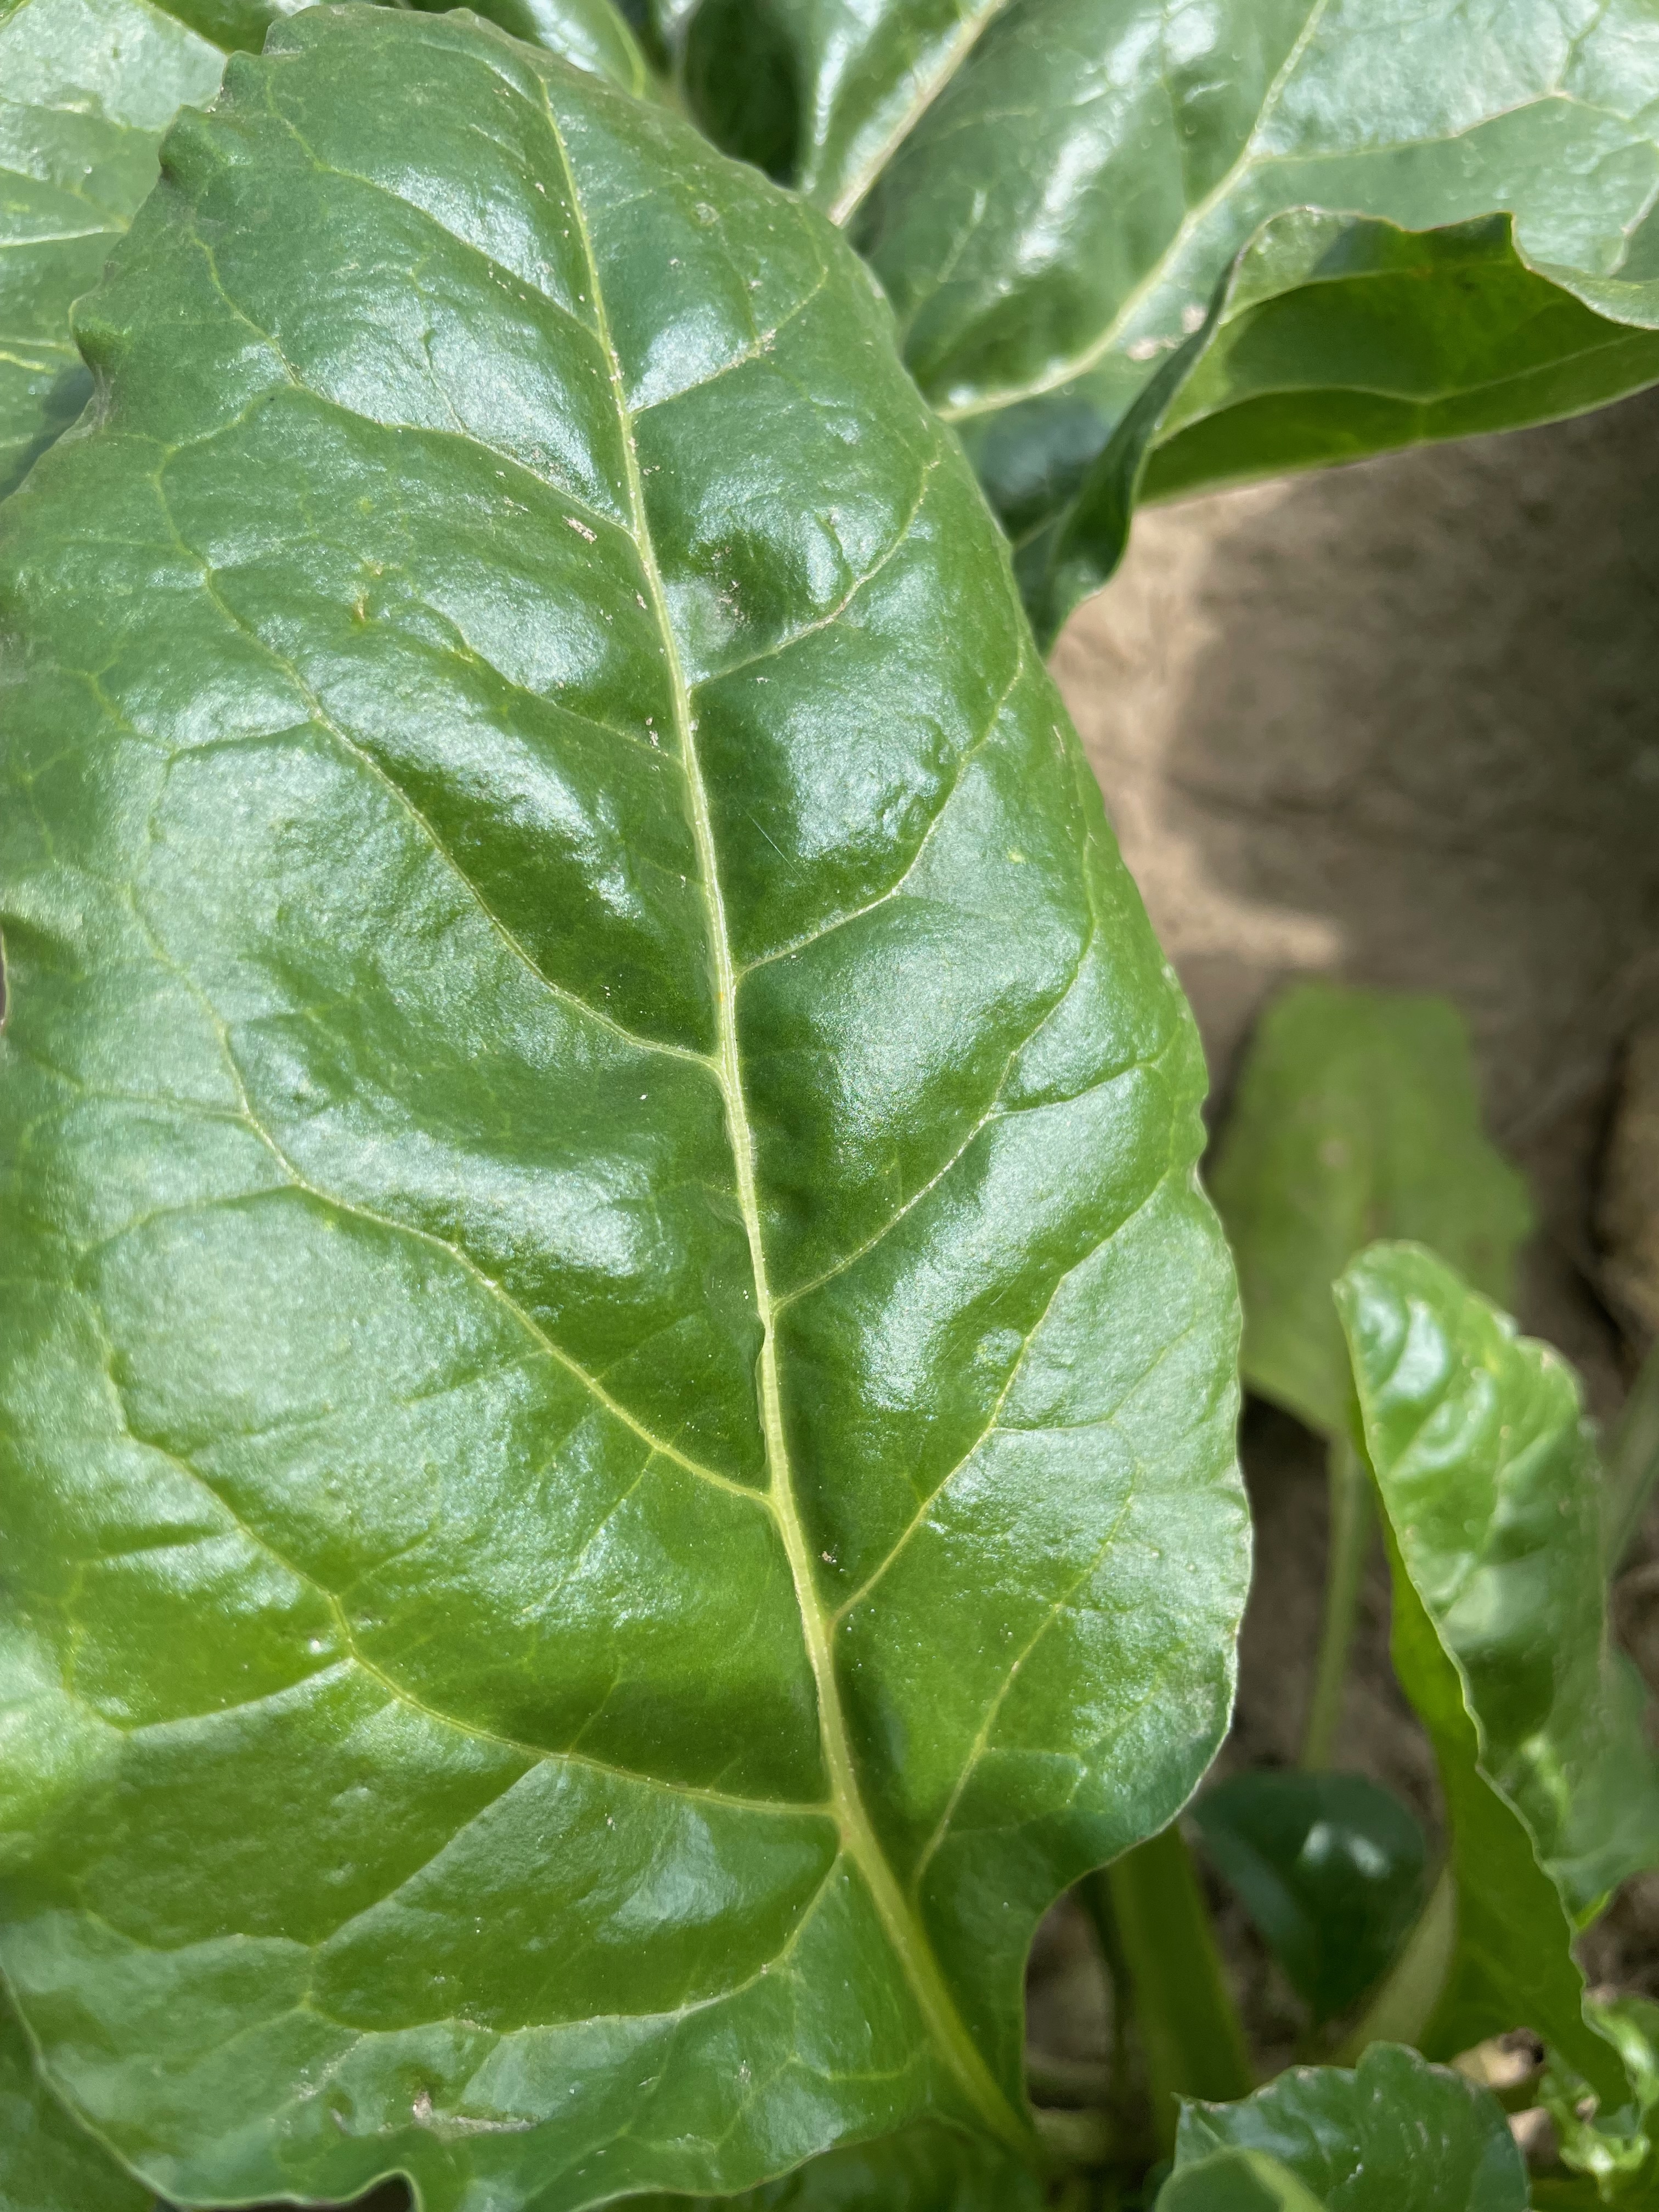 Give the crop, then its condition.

beet, unaffected
